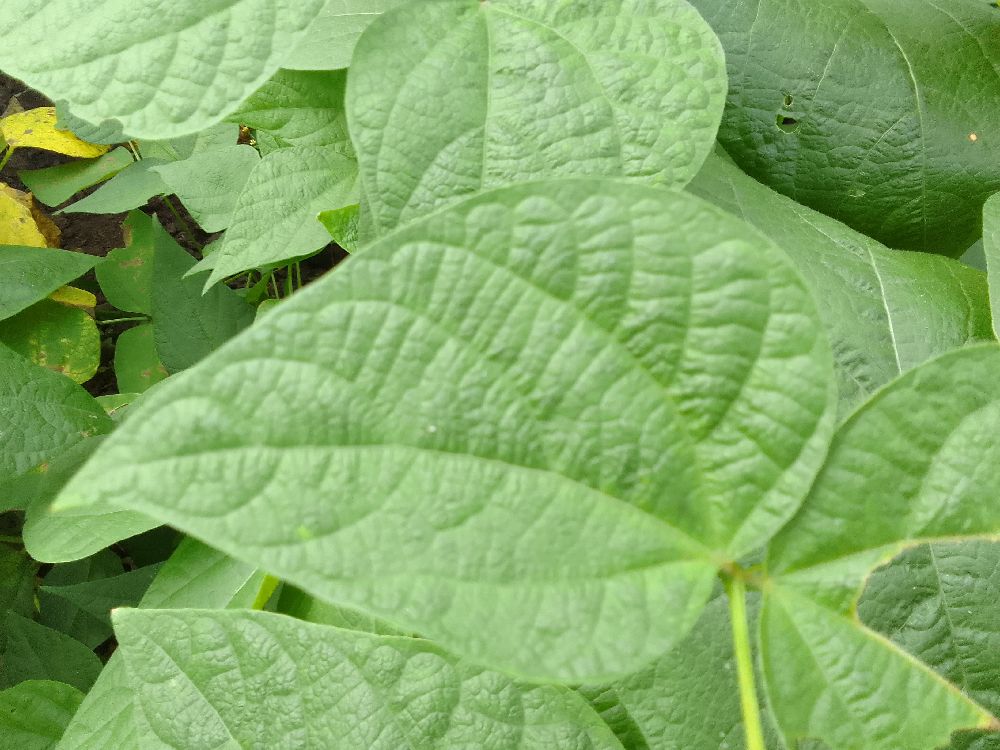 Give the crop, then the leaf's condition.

common bean, healthy
